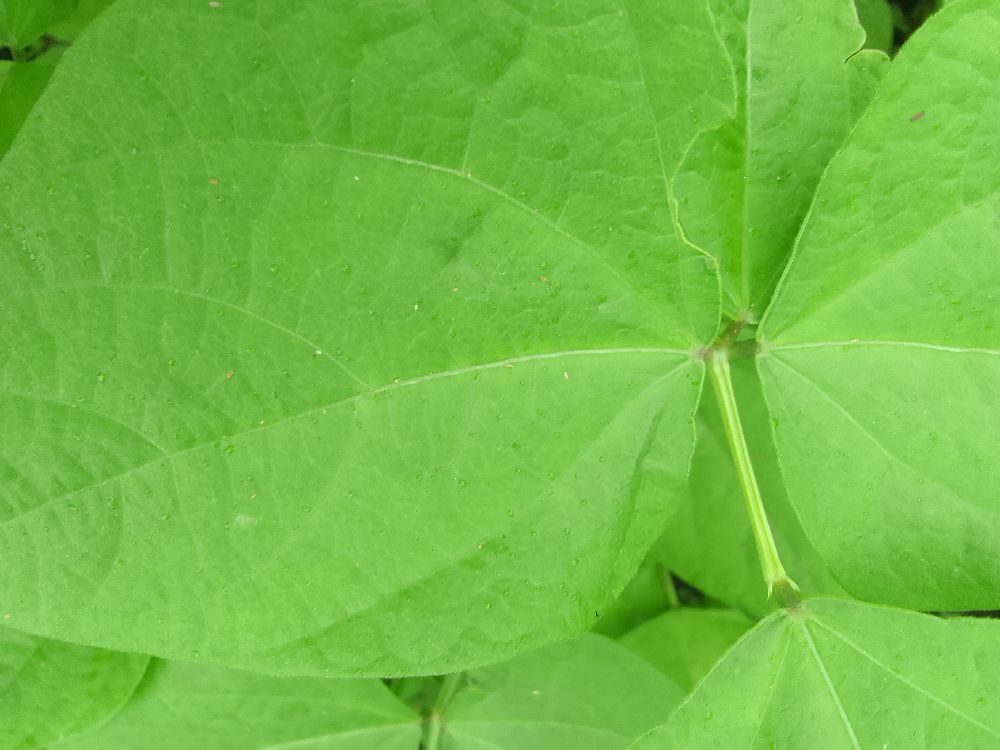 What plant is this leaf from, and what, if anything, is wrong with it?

common bean, healthy
